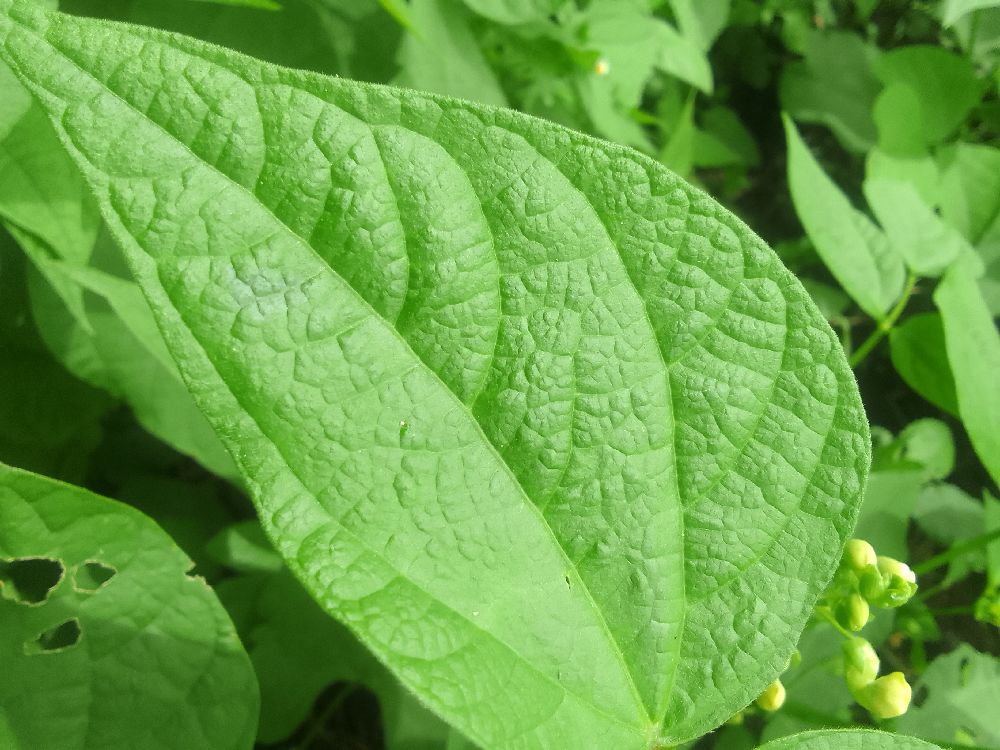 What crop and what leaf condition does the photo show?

common bean, healthy
